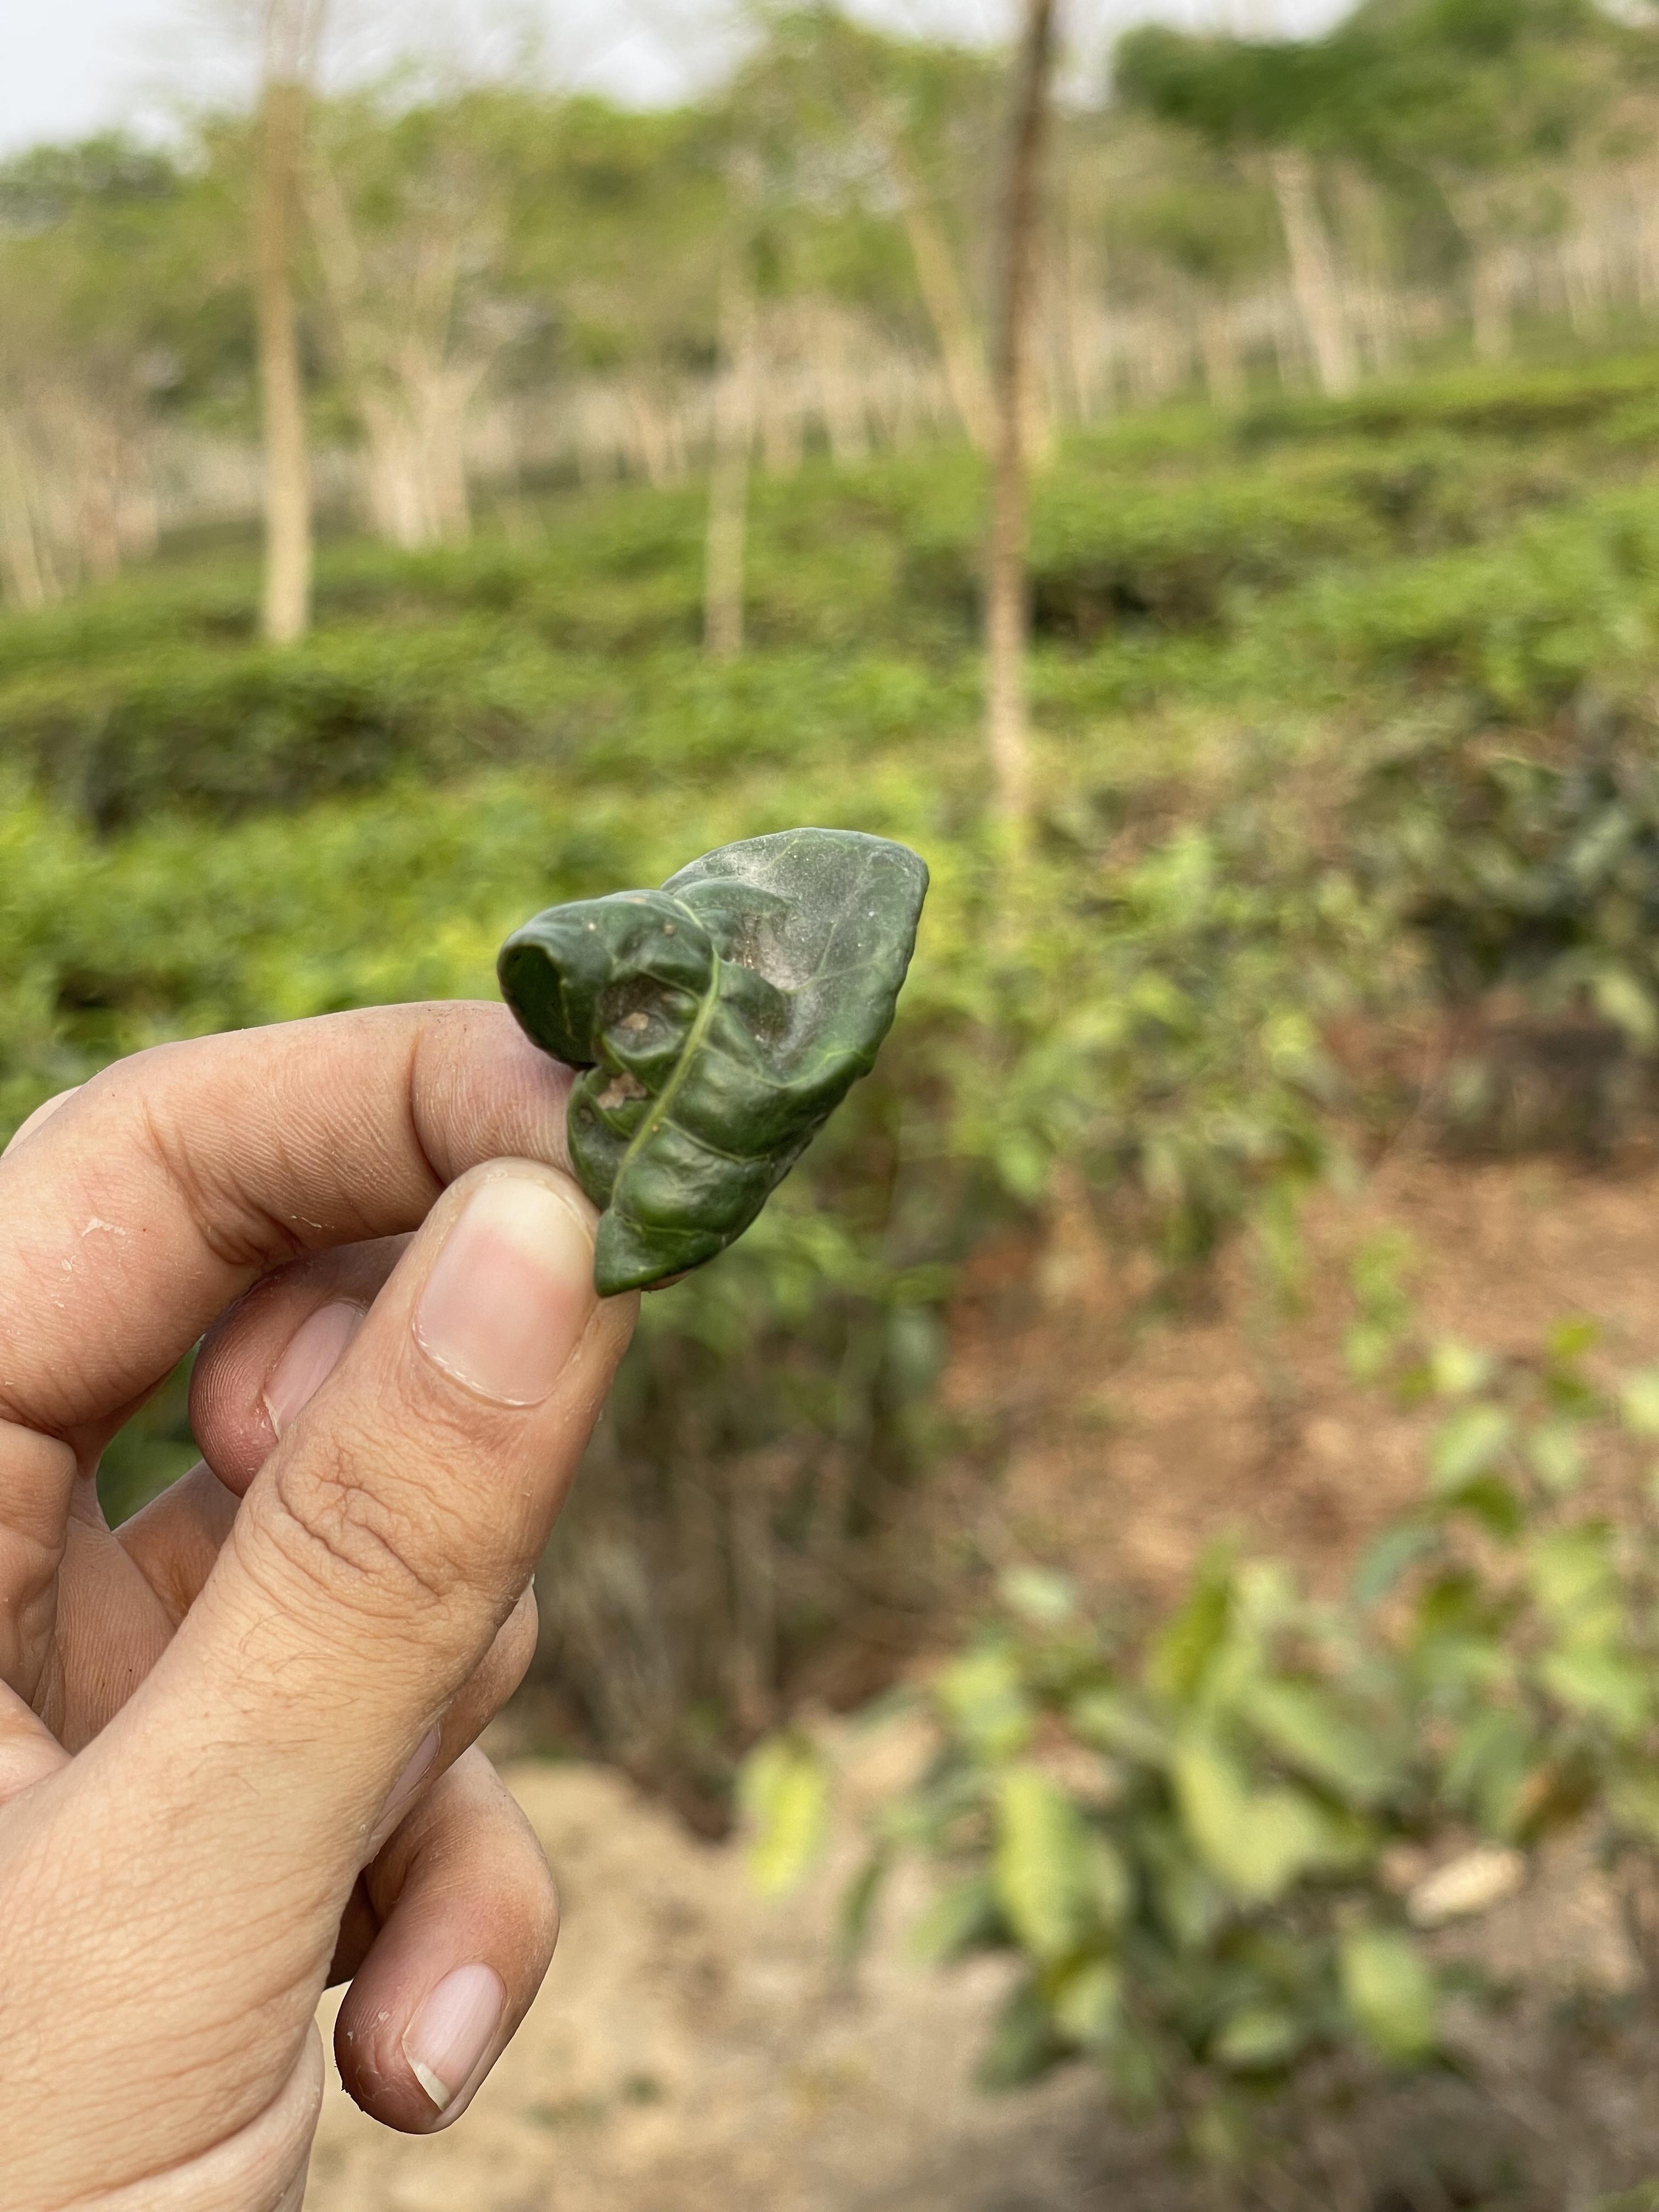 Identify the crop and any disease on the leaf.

tea, helopeltis
